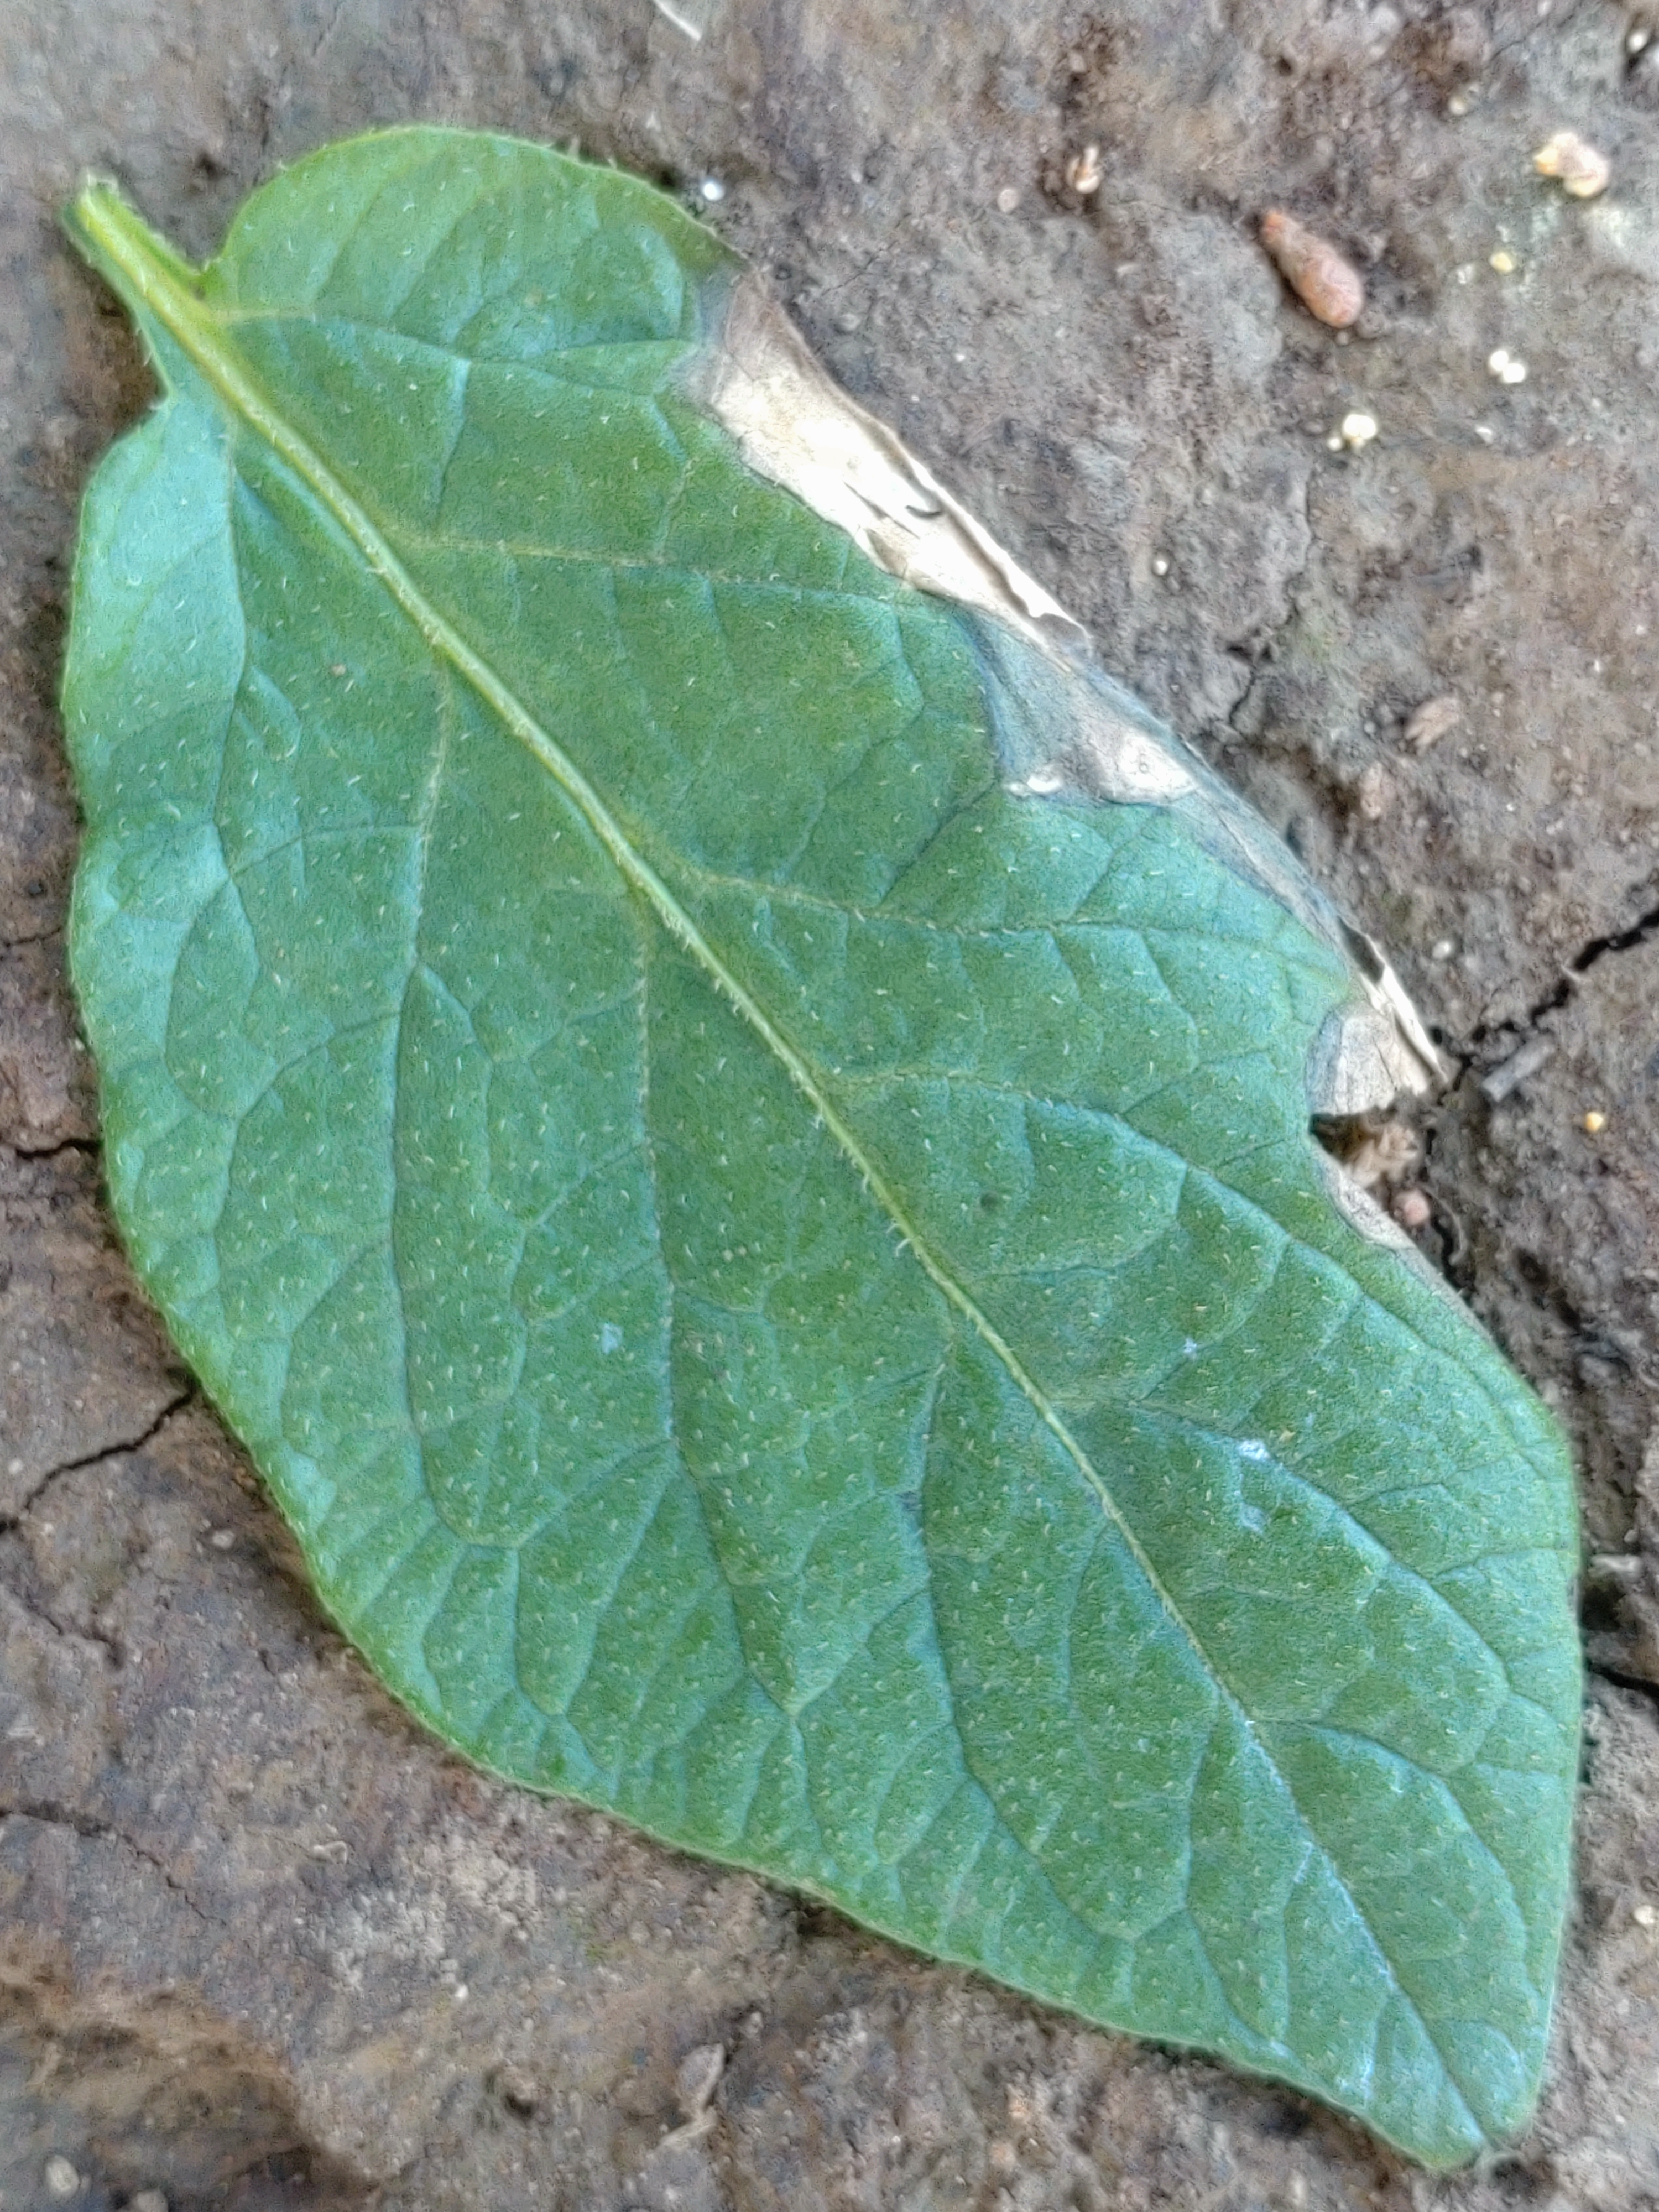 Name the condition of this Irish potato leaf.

early blight
